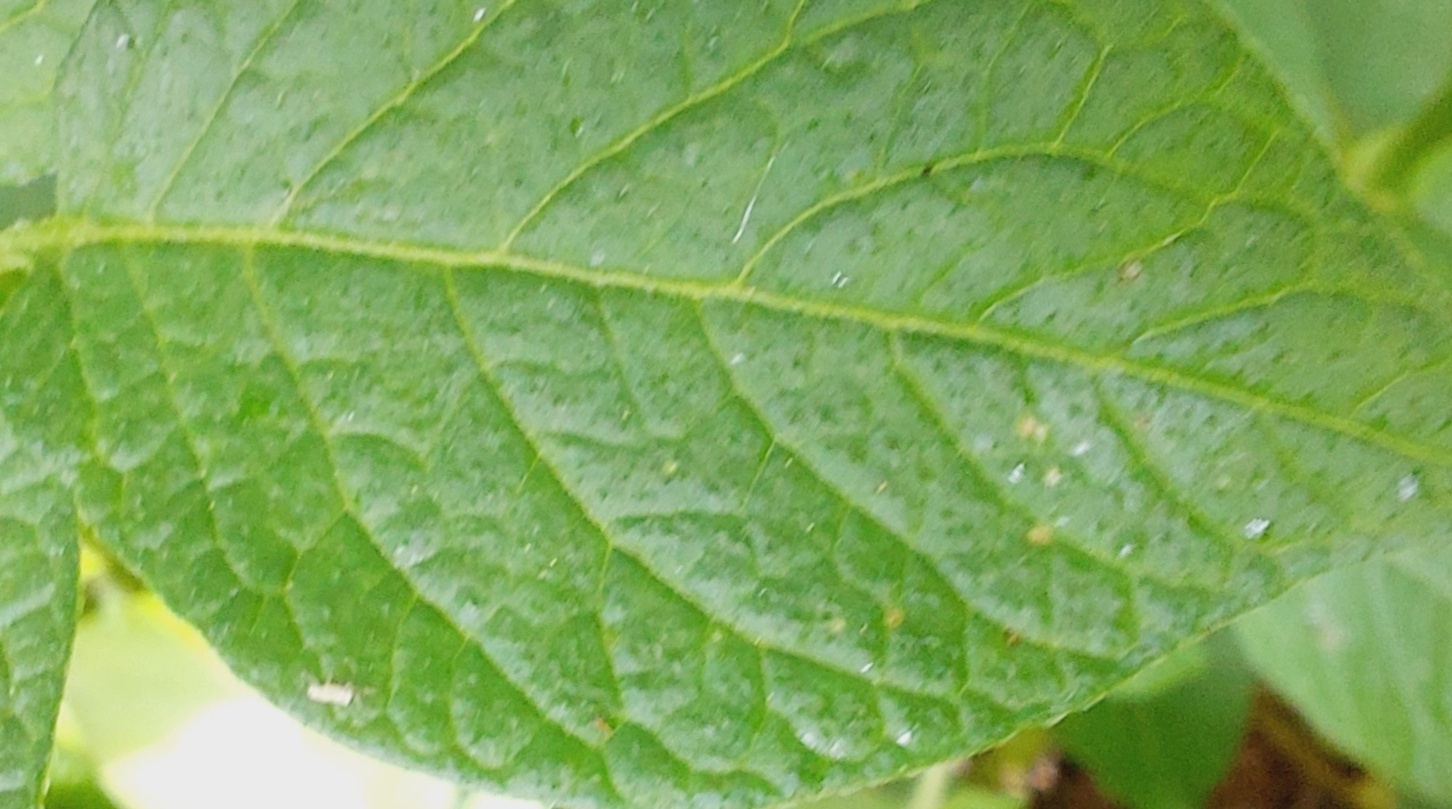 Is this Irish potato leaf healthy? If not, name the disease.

healthy
